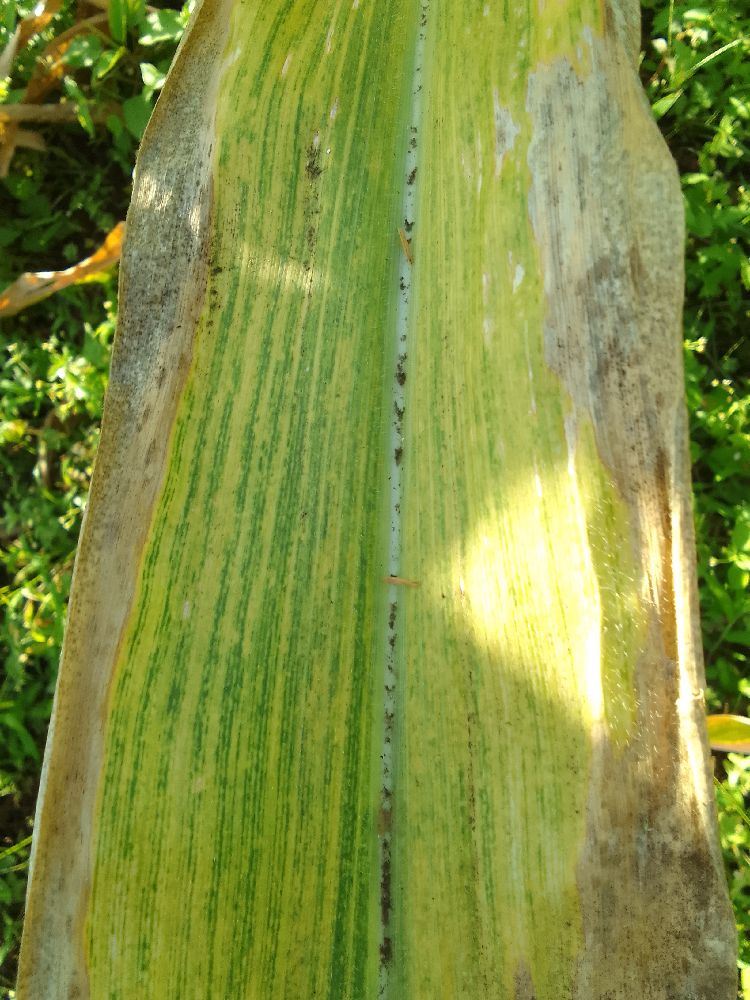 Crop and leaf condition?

maize, maize lethal necrosis
